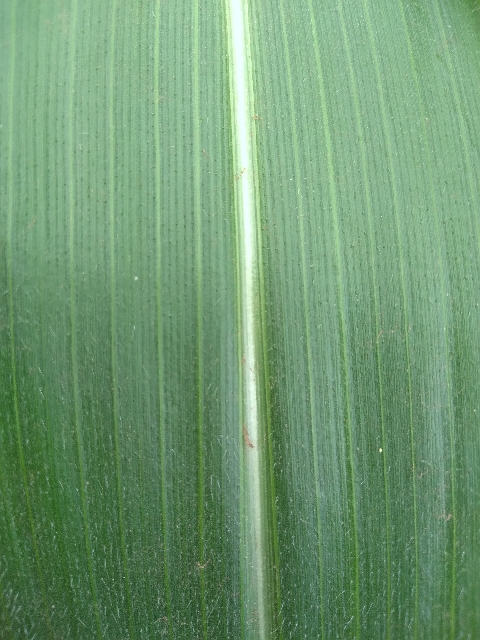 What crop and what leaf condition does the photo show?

maize, healthy
